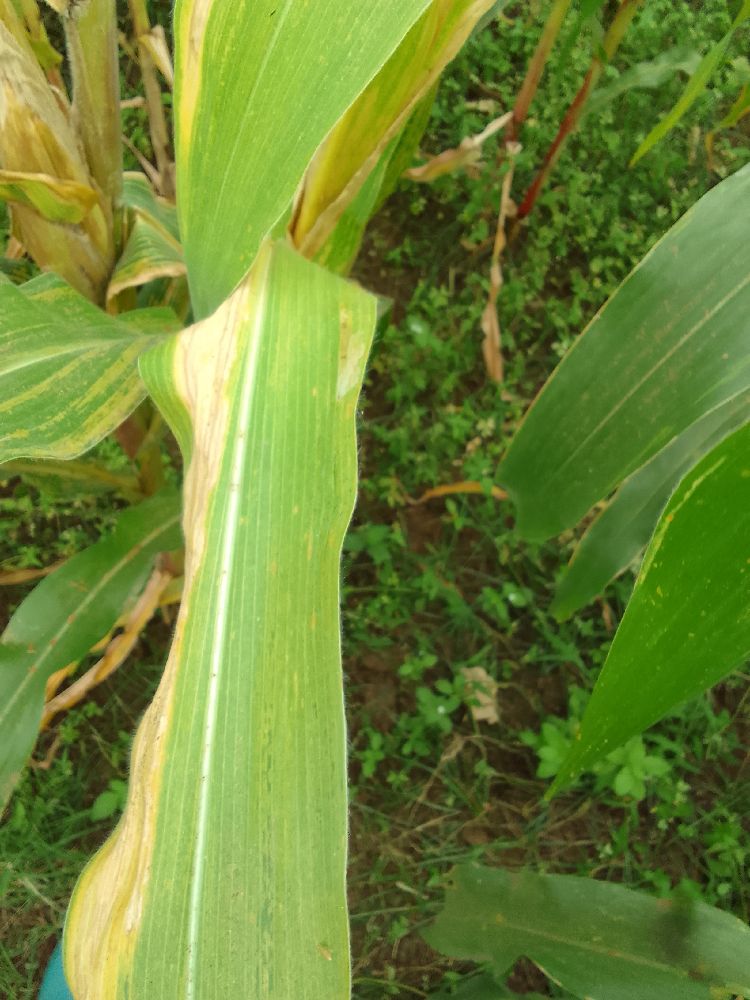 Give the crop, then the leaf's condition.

maize, maize lethal necrosis
